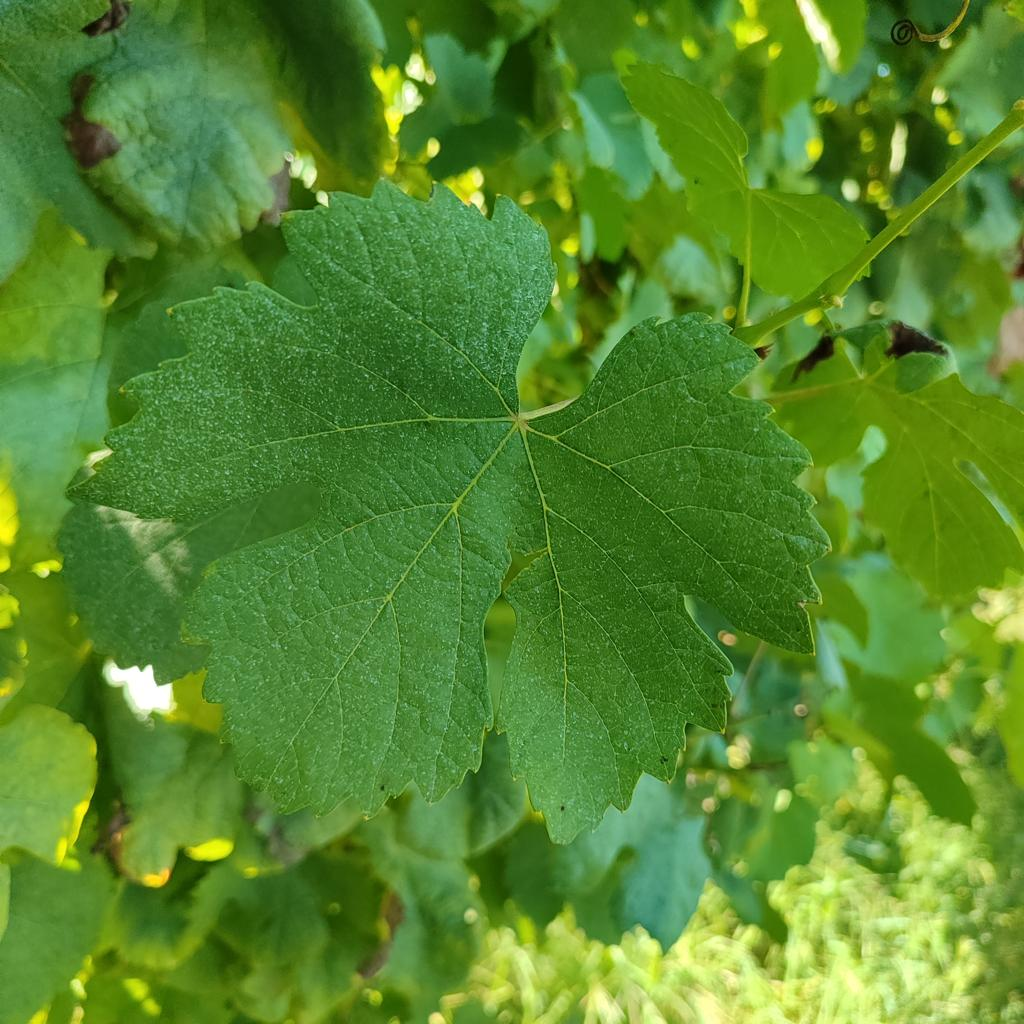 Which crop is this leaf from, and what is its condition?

grapevine, healthy
